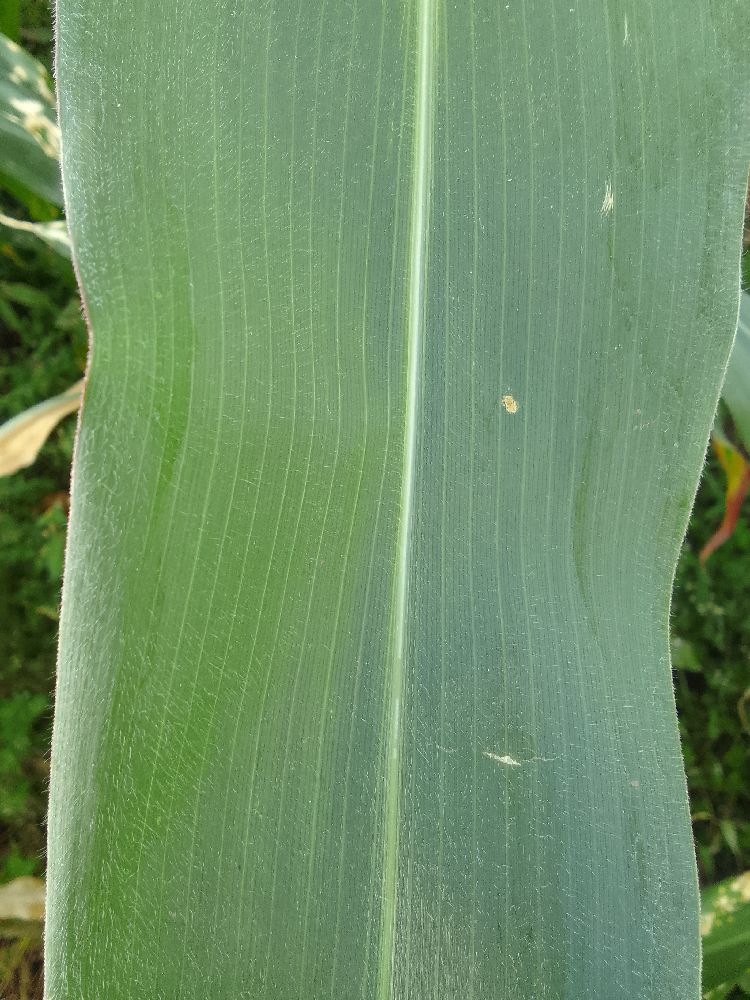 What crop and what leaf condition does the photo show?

maize, healthy
